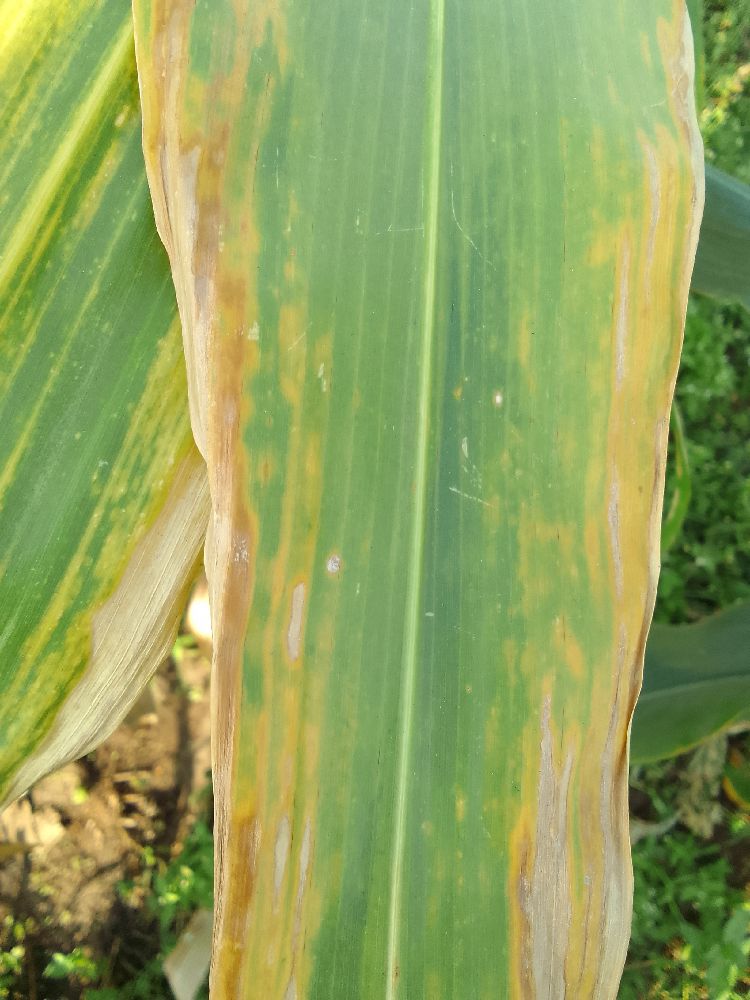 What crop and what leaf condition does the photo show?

maize, maize lethal necrosis
